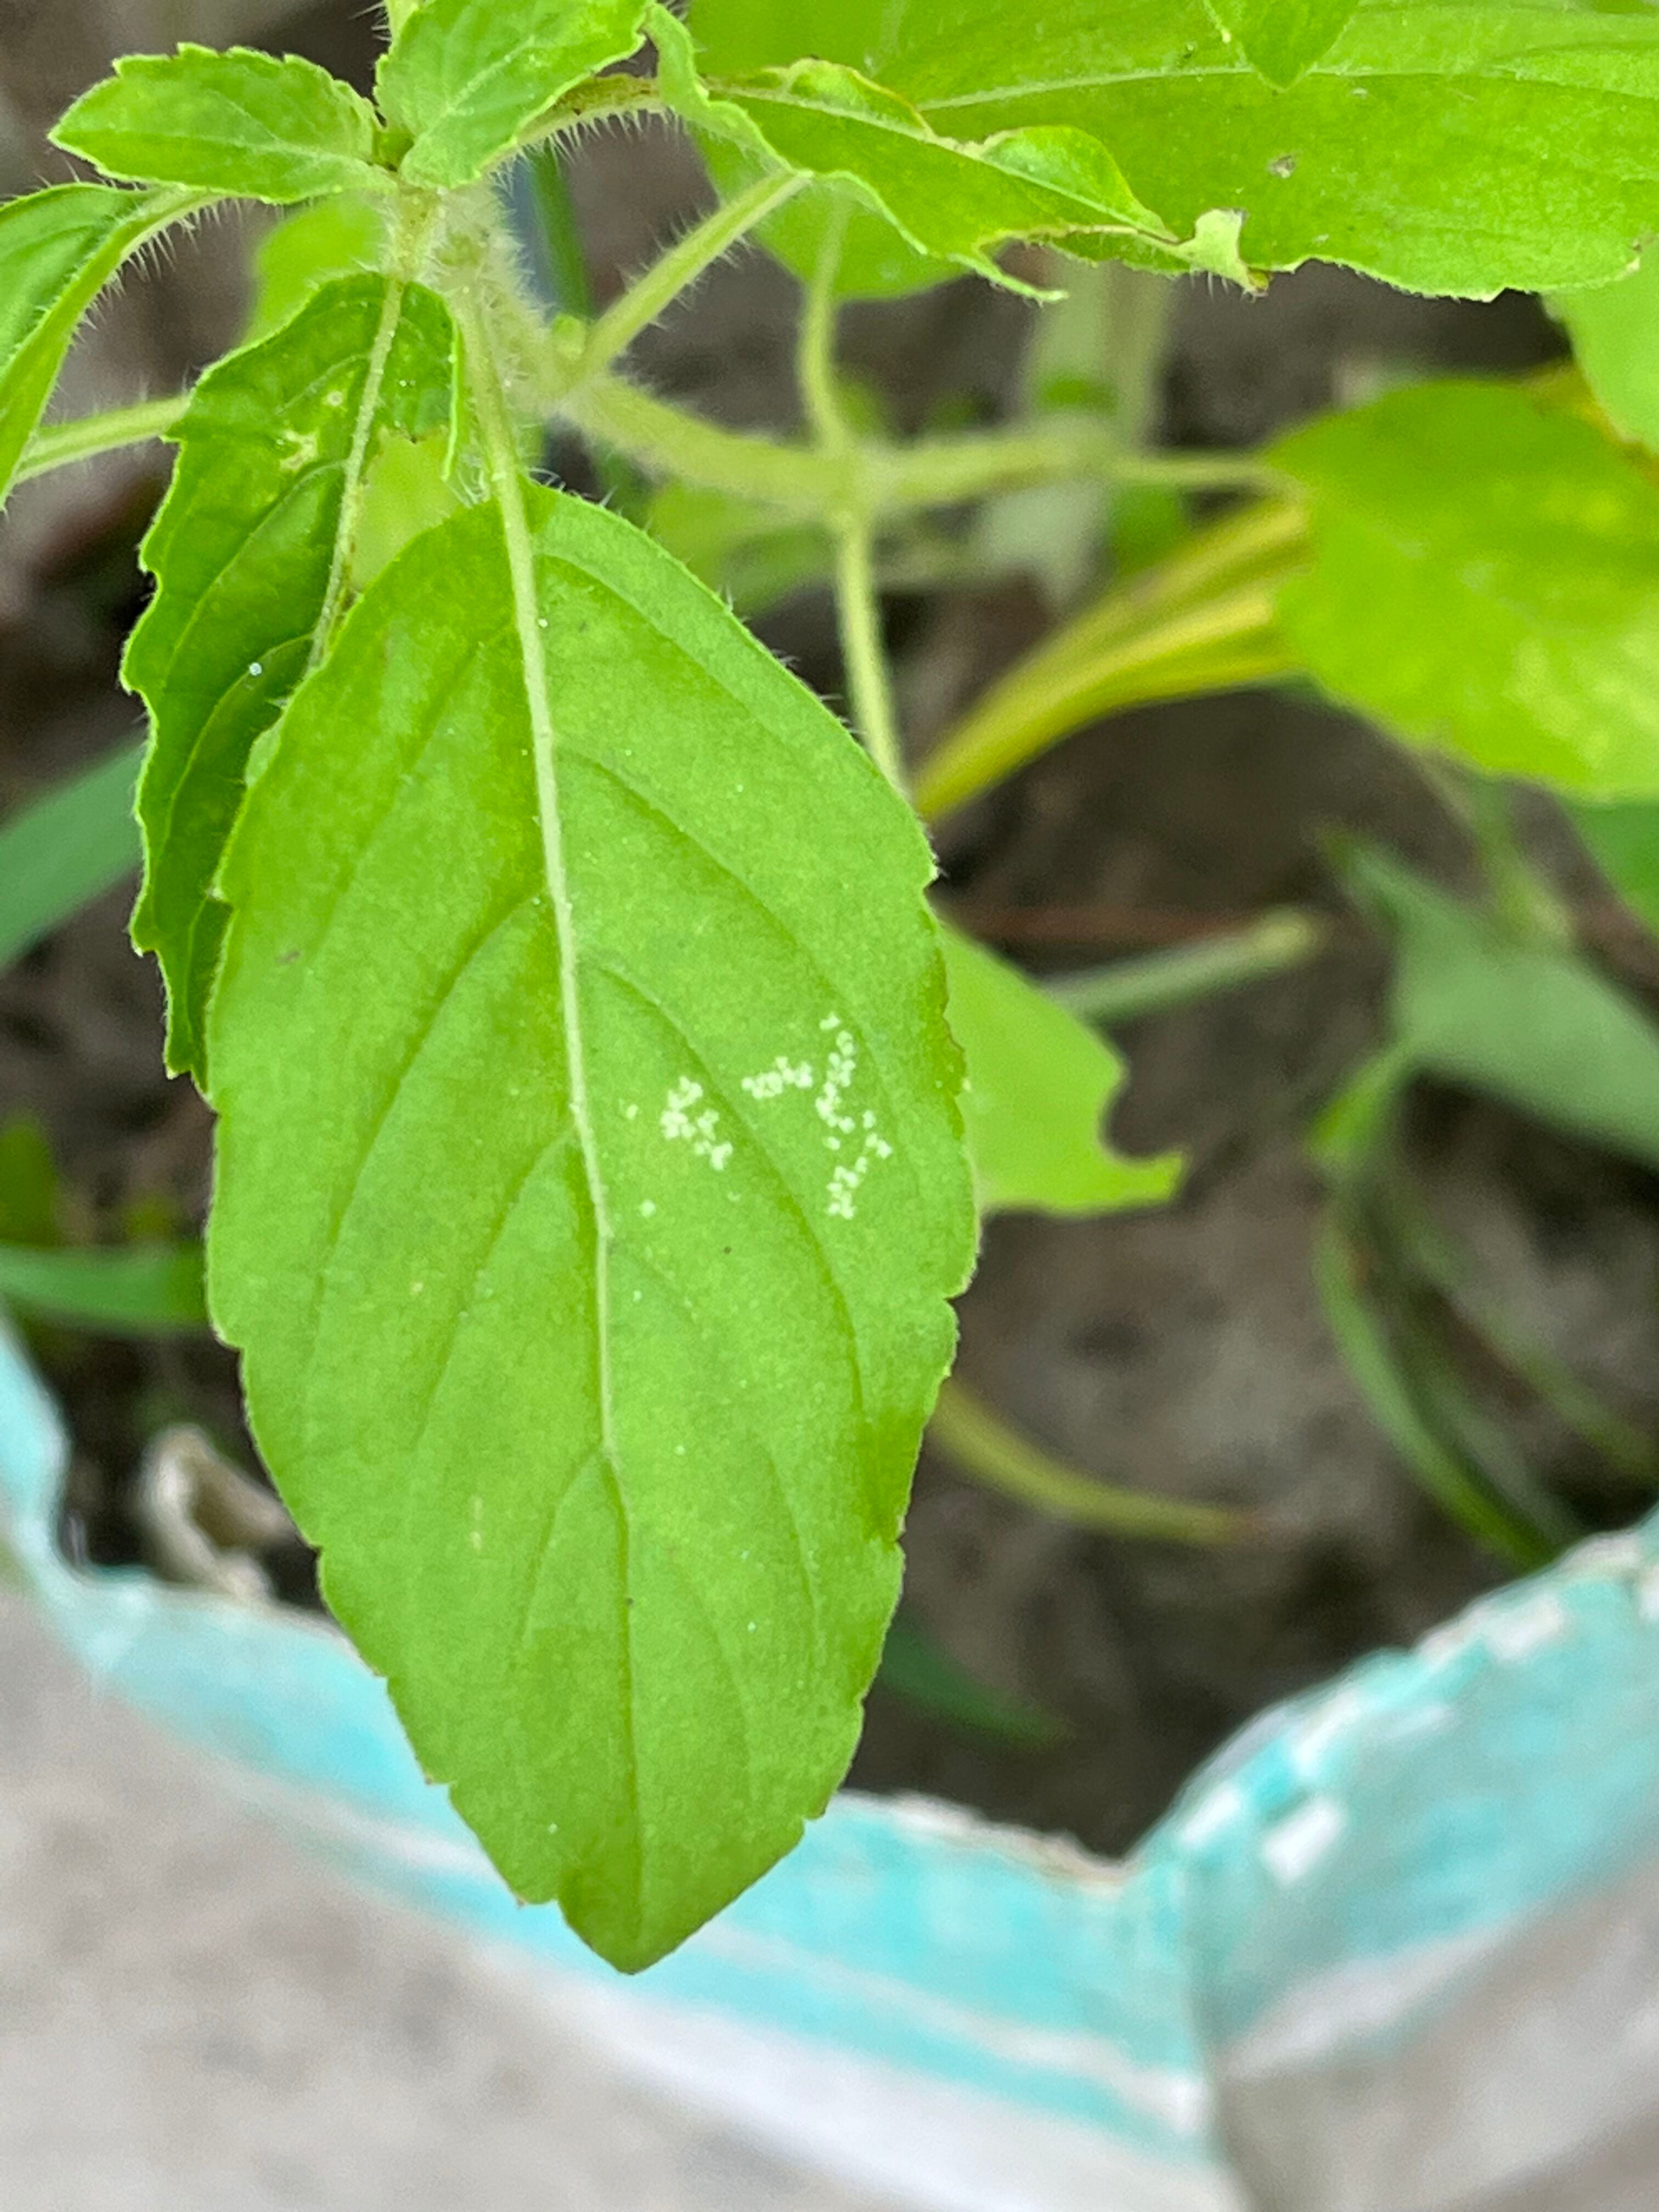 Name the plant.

tulshi
